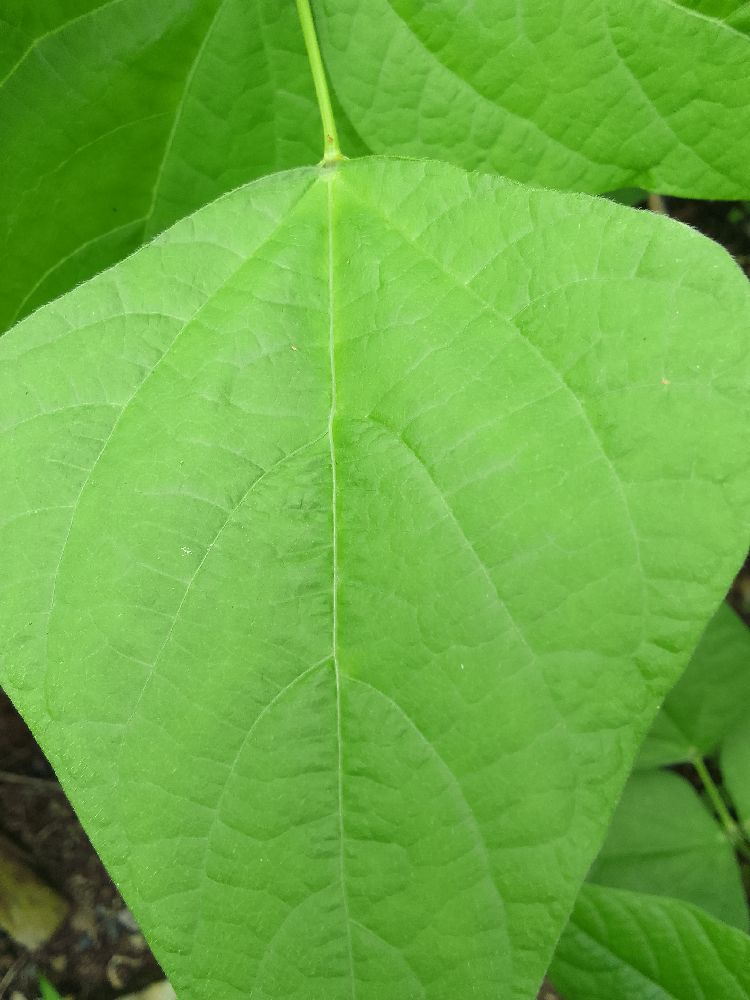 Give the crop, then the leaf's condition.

common bean, healthy
